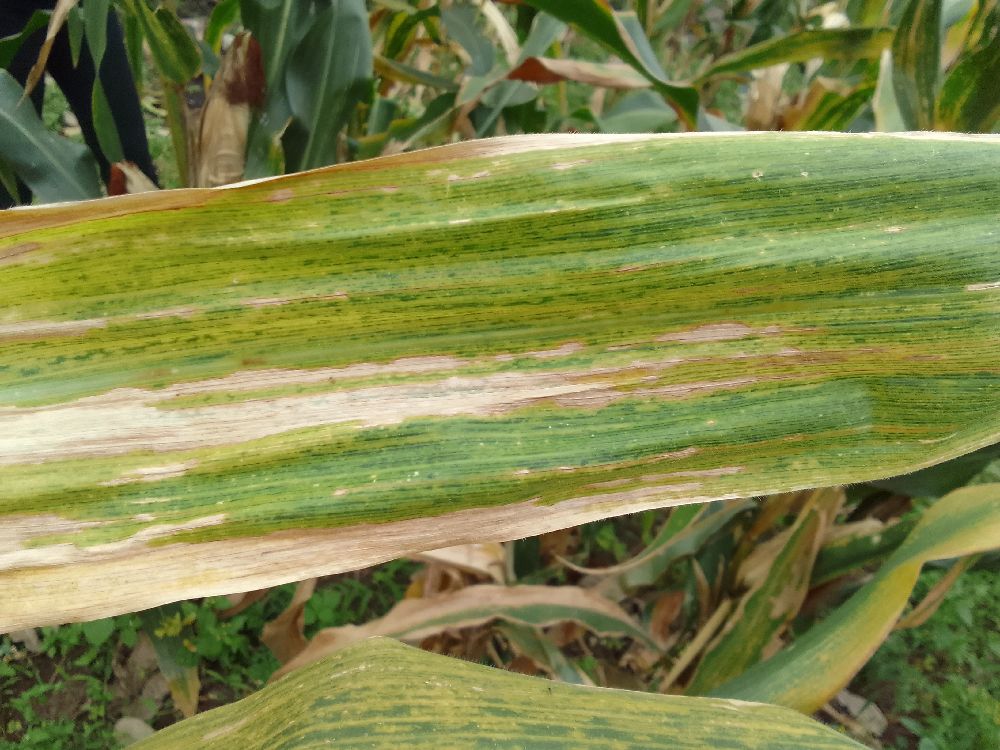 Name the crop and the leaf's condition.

maize, maize lethal necrosis
